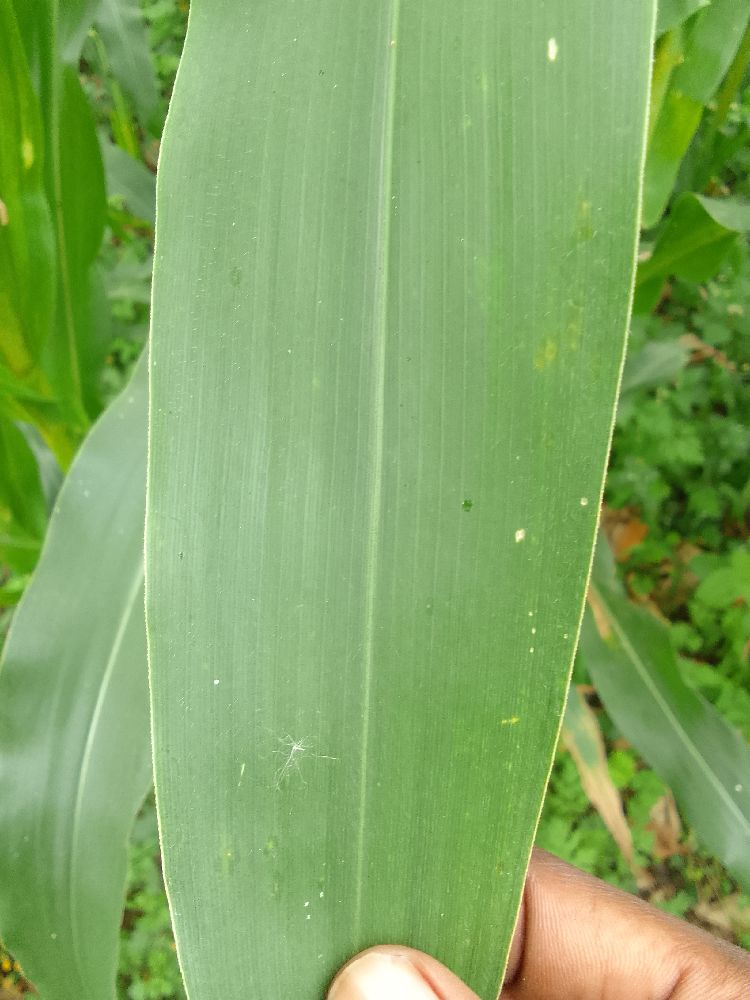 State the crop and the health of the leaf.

maize, healthy
